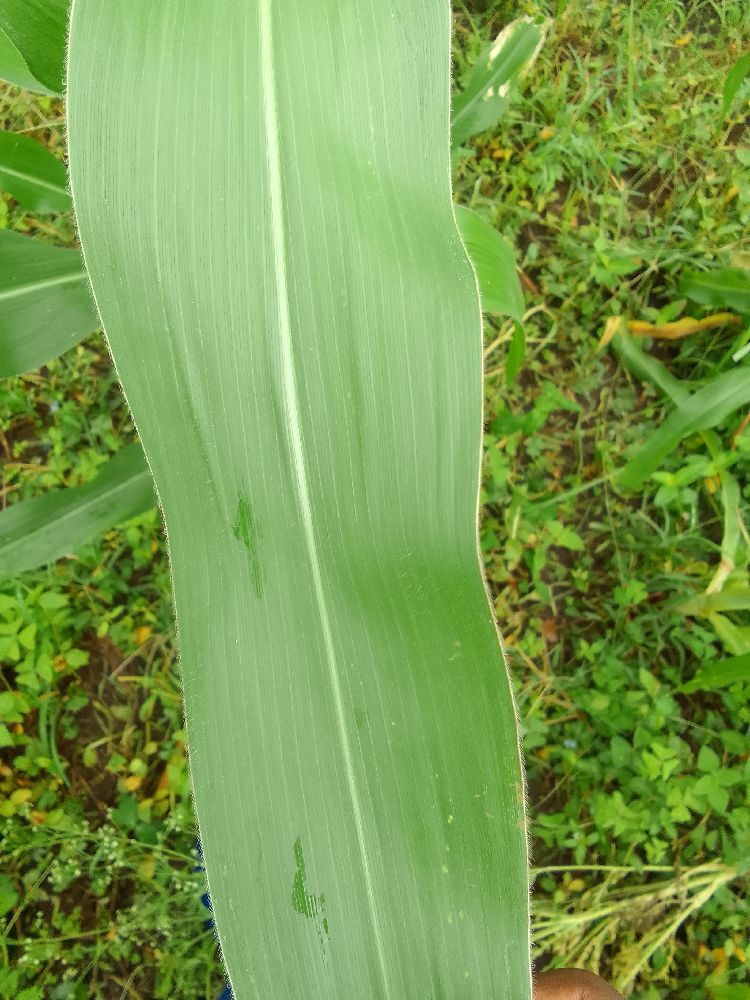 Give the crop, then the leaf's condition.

maize, healthy
